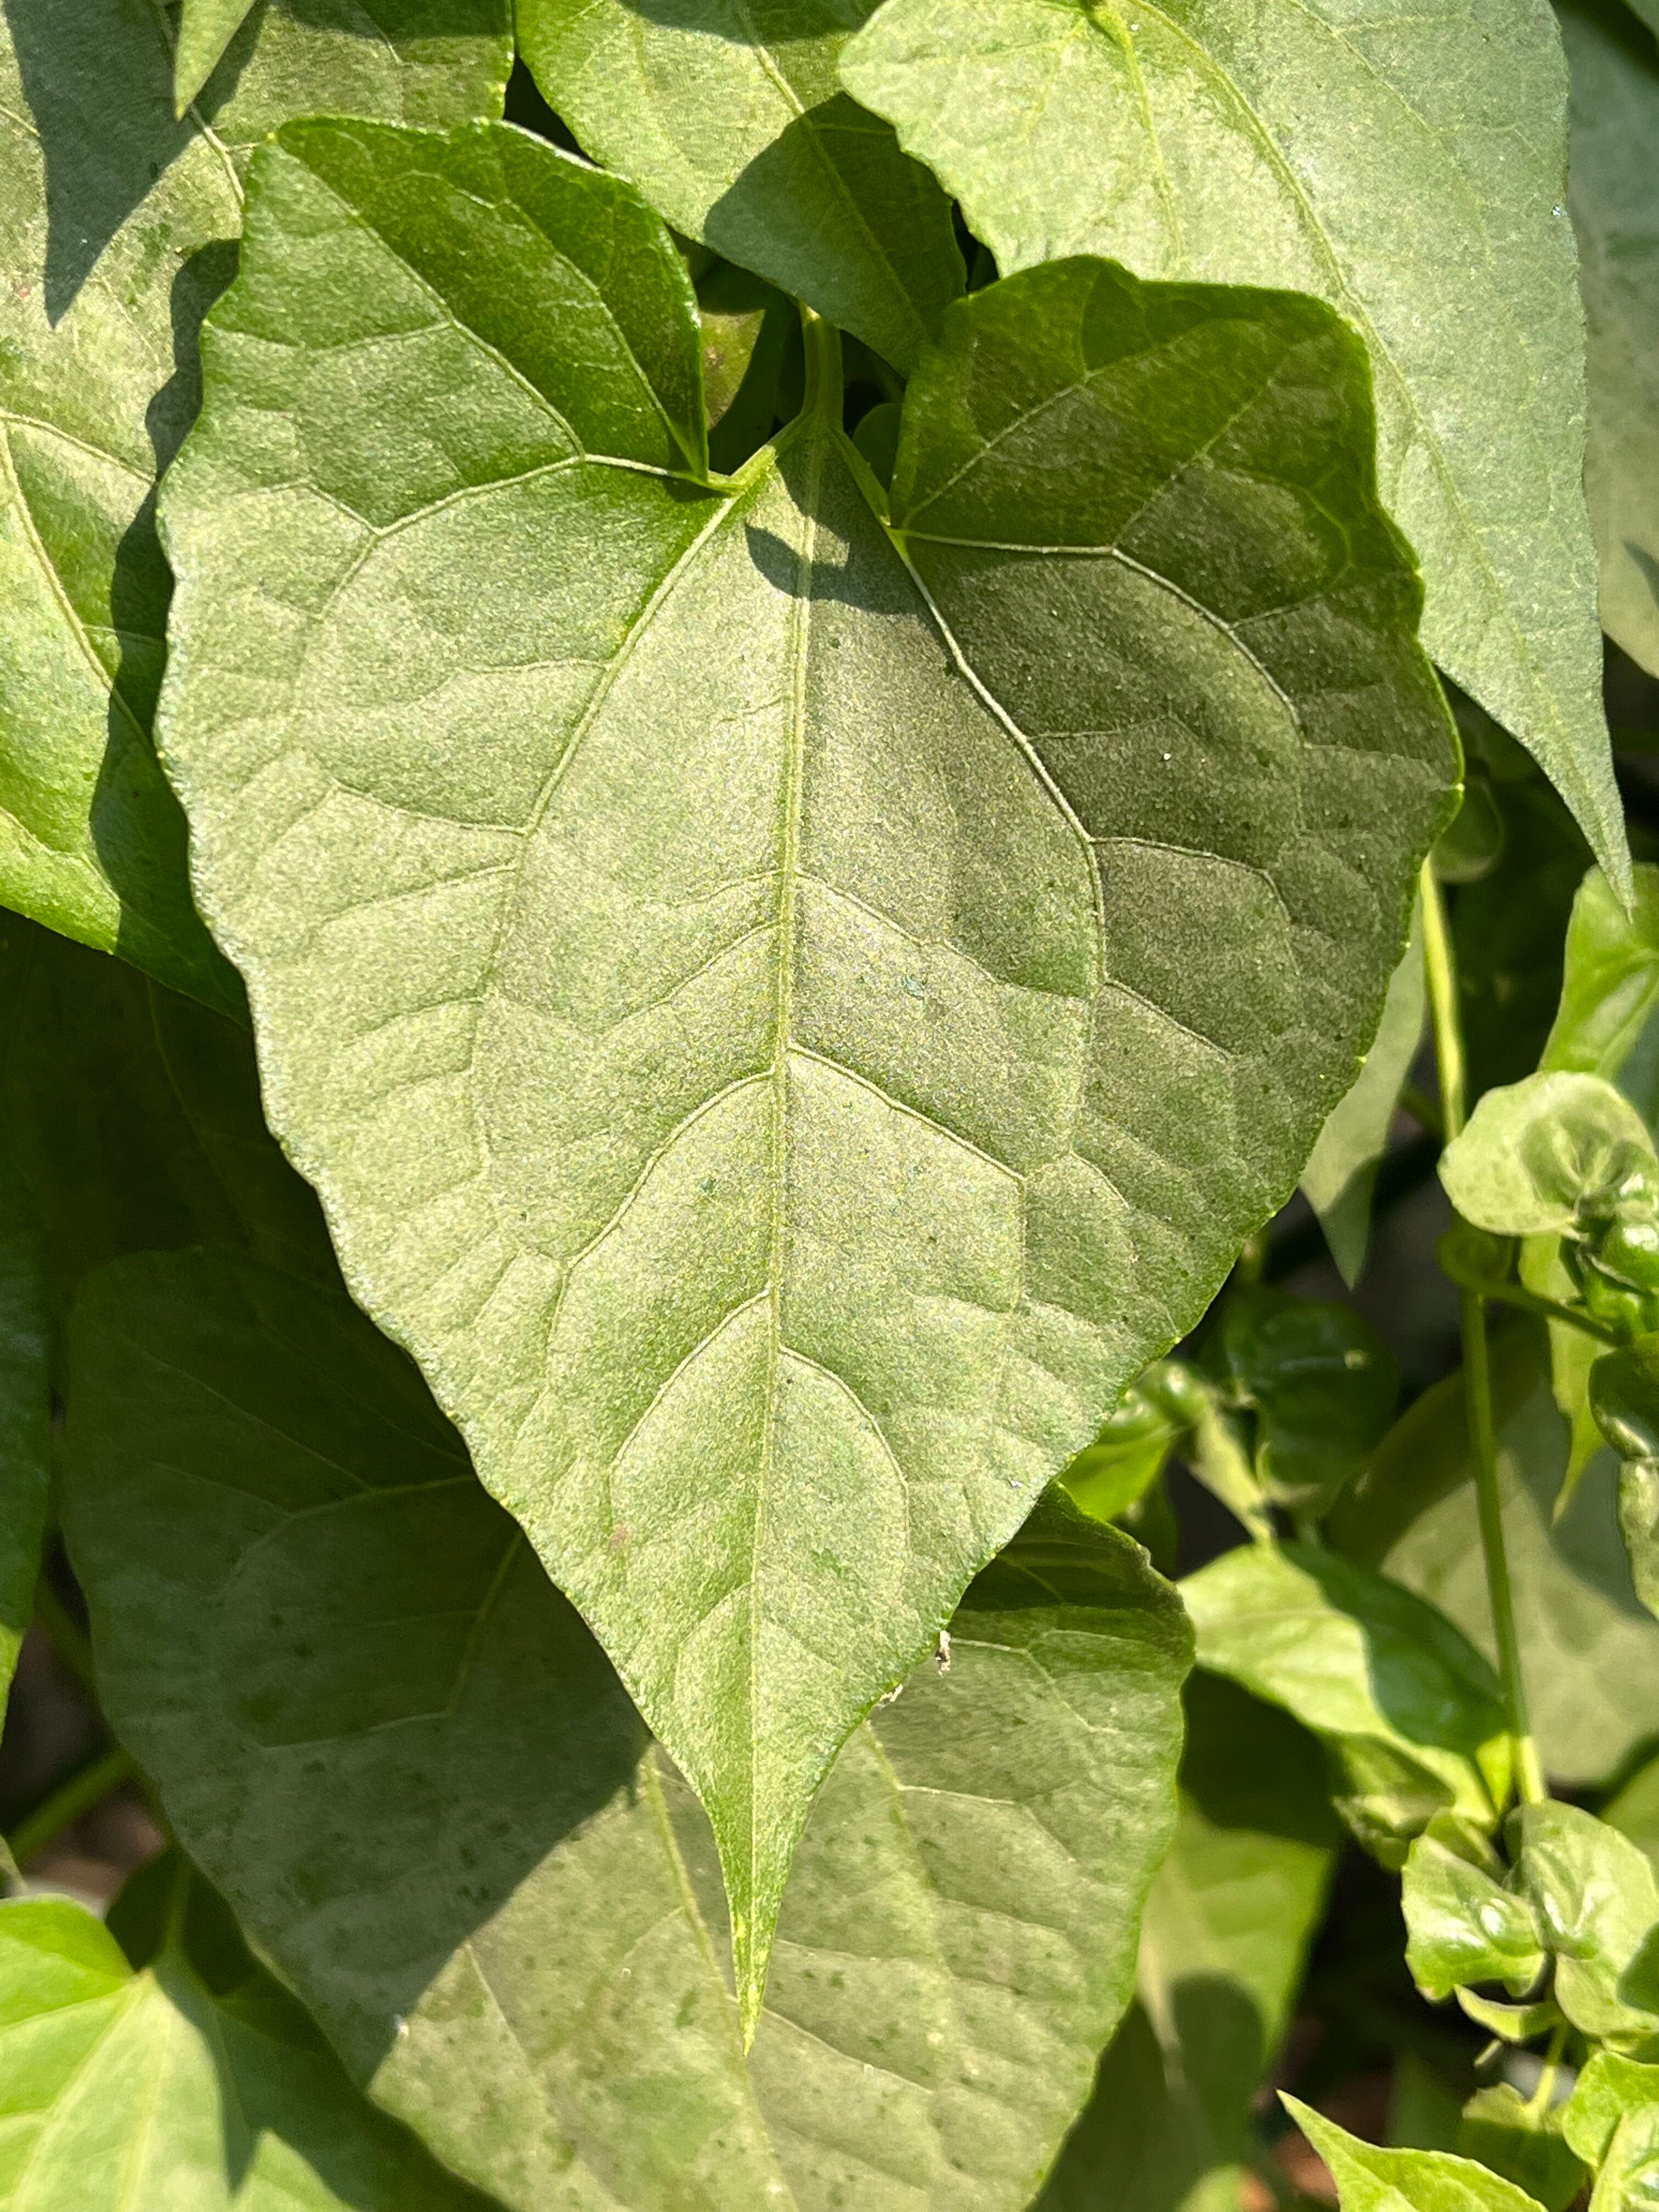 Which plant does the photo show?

bitter vine
